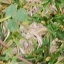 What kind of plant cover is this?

unstructured weed
